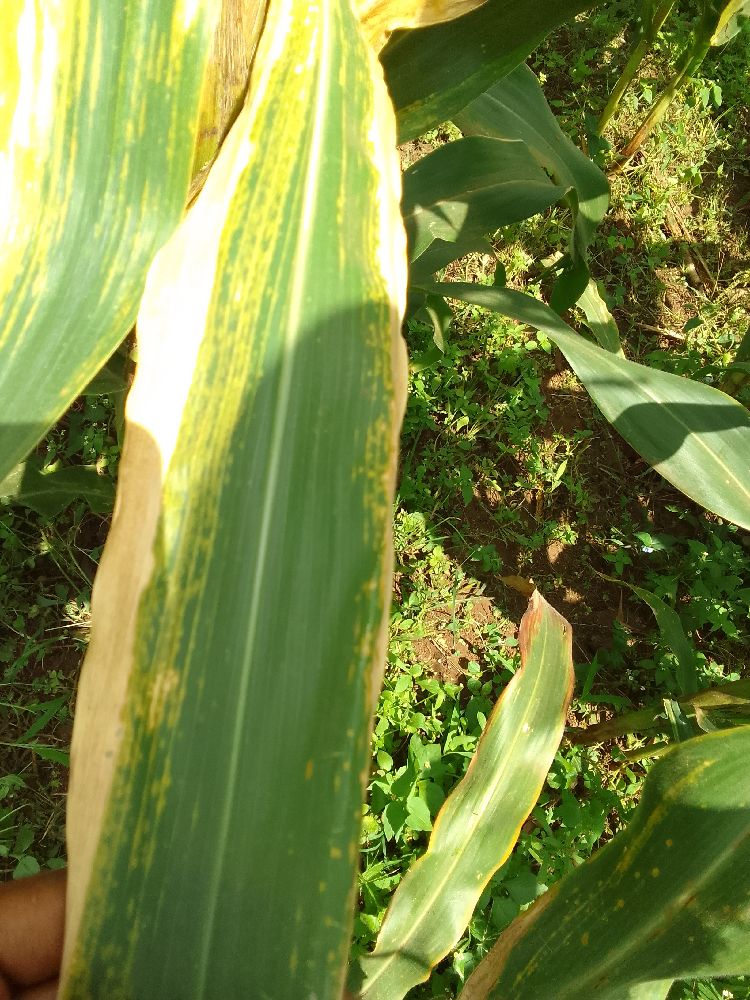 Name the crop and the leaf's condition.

maize, maize lethal necrosis
